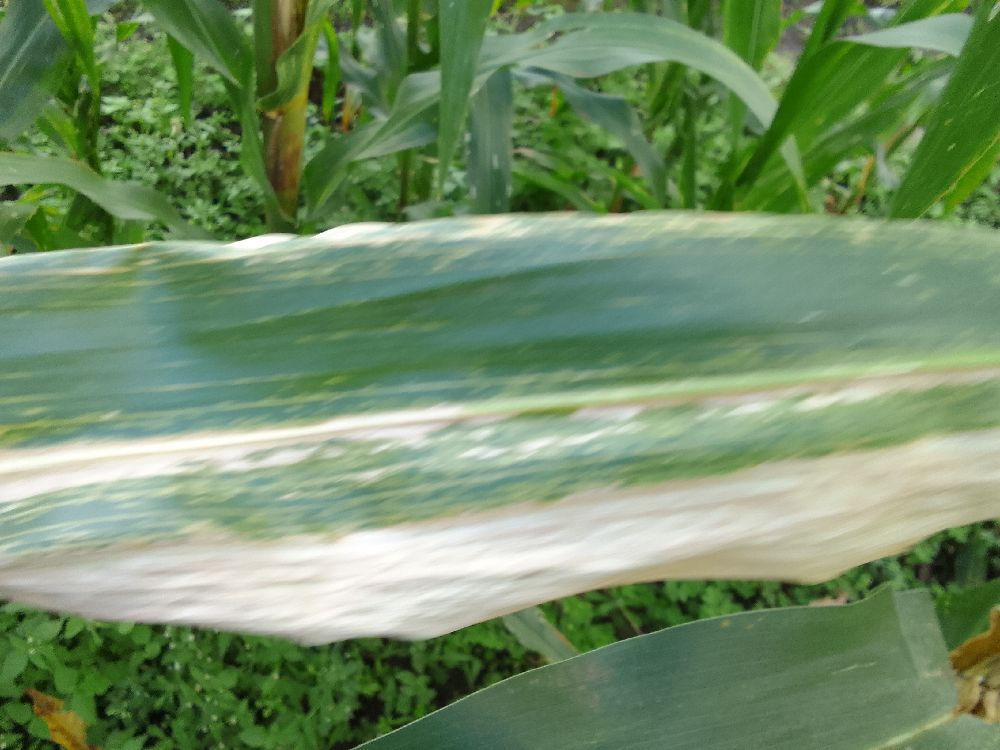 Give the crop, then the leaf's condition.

maize, maize lethal necrosis
